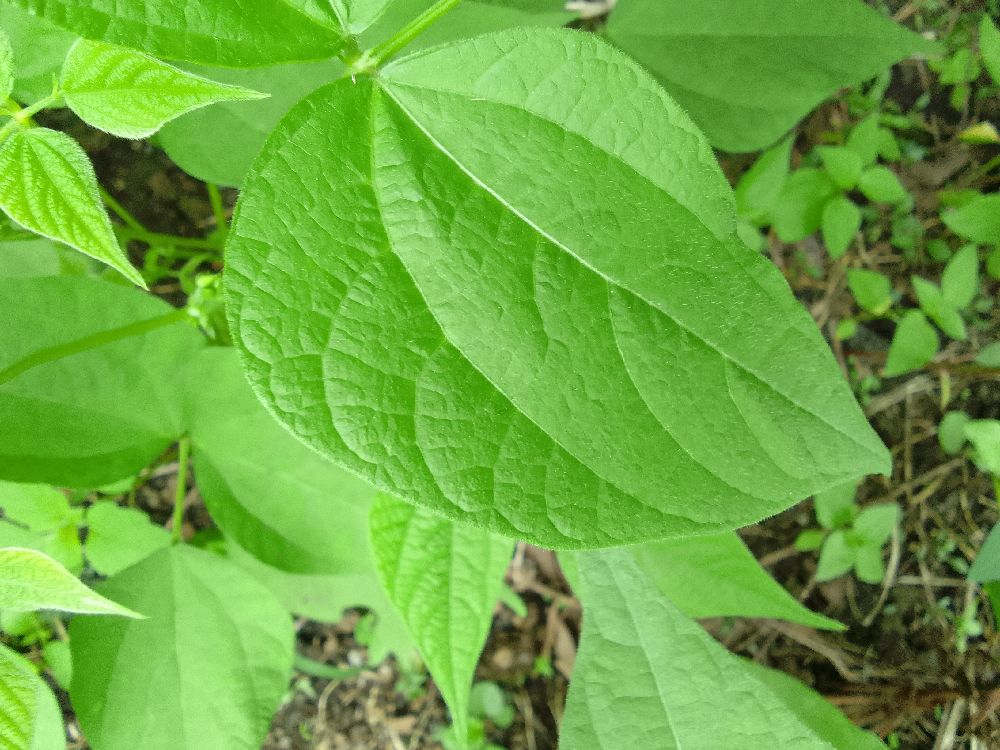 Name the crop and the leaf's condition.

common bean, healthy
